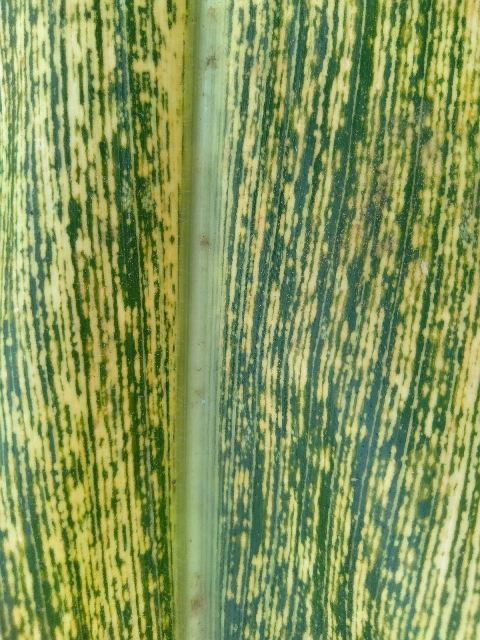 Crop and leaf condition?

maize, maize streak virus
